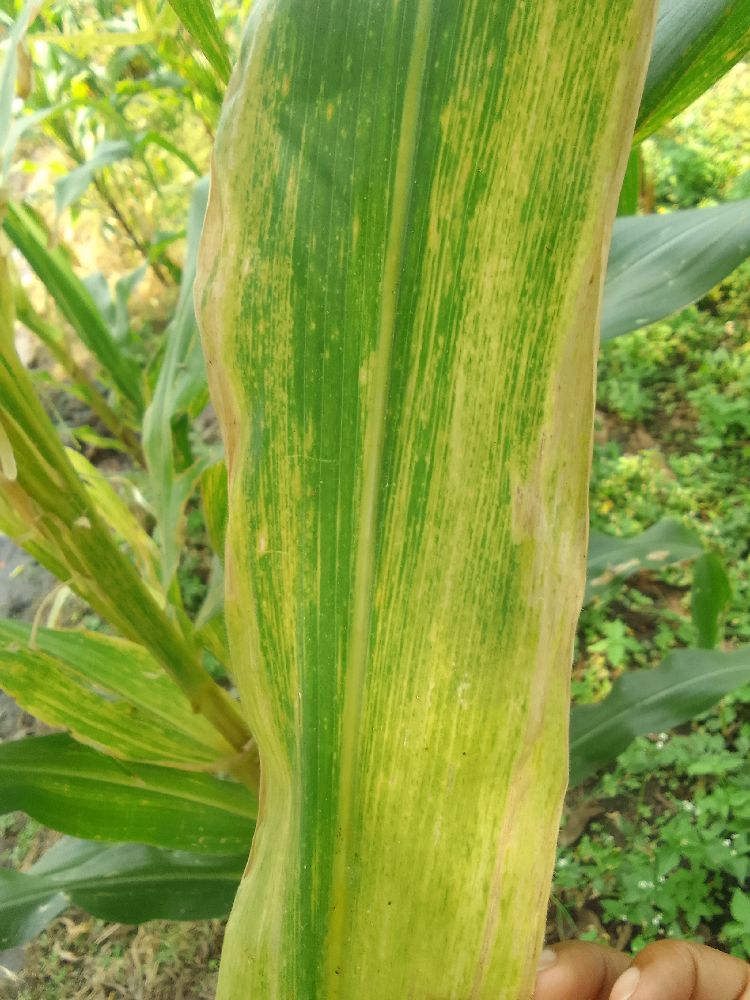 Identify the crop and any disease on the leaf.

maize, maize lethal necrosis
